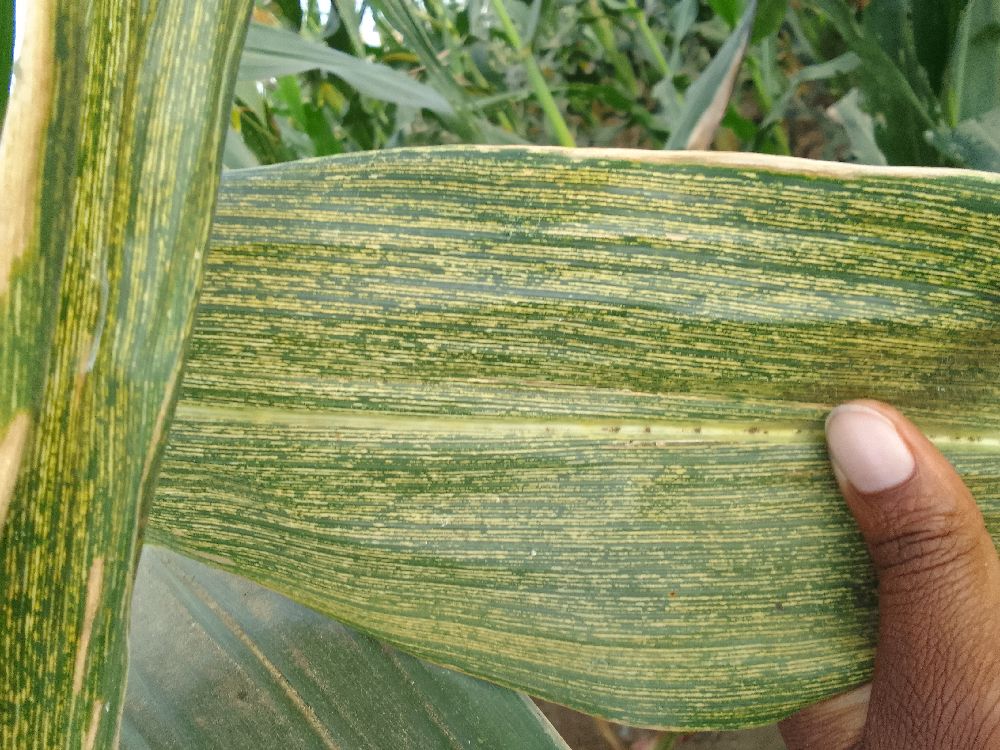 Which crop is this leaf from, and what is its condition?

maize, maize streak virus
